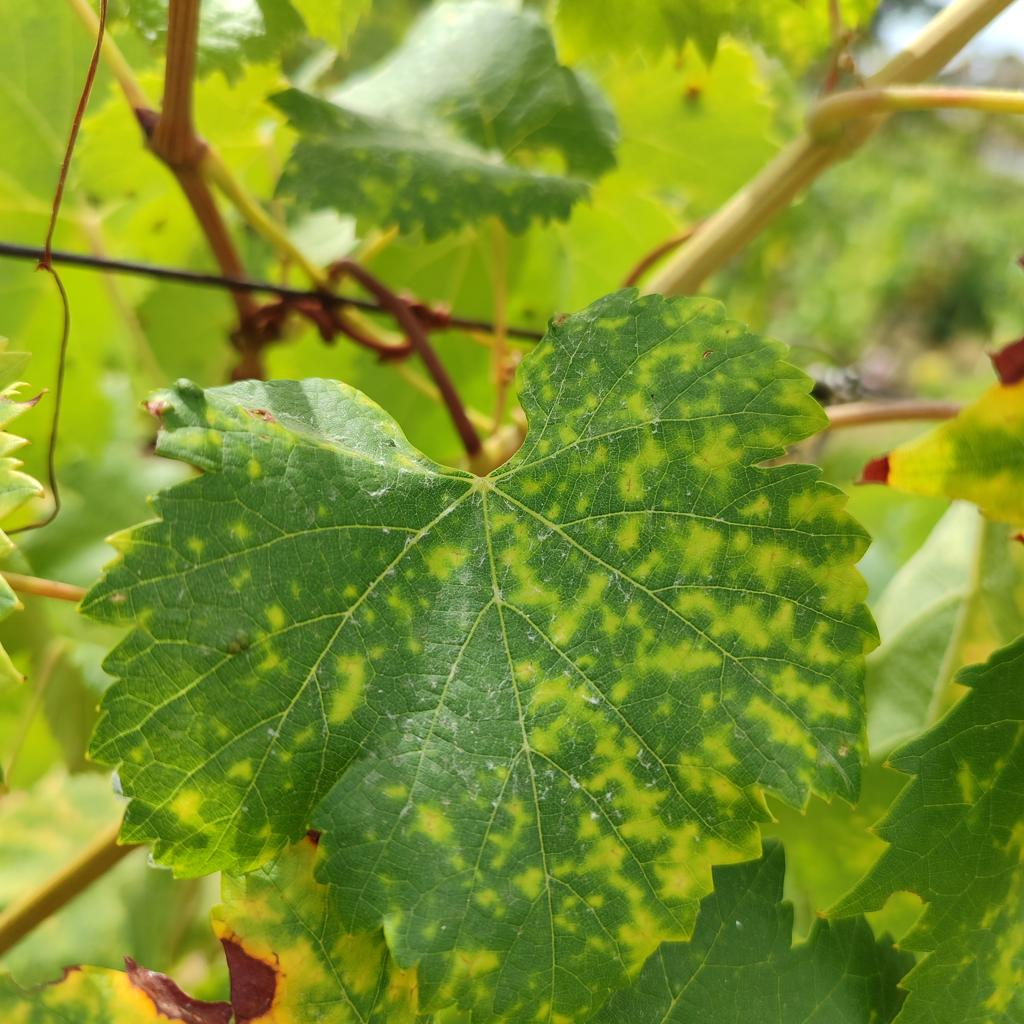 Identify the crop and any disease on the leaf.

grapevine, esca complex
